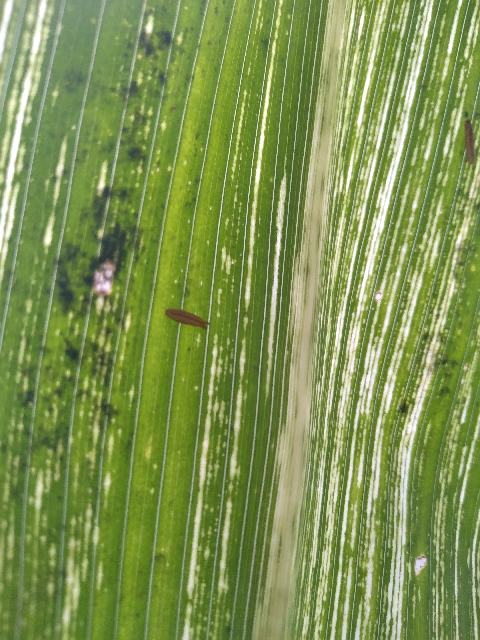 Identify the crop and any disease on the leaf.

maize, maize streak virus
